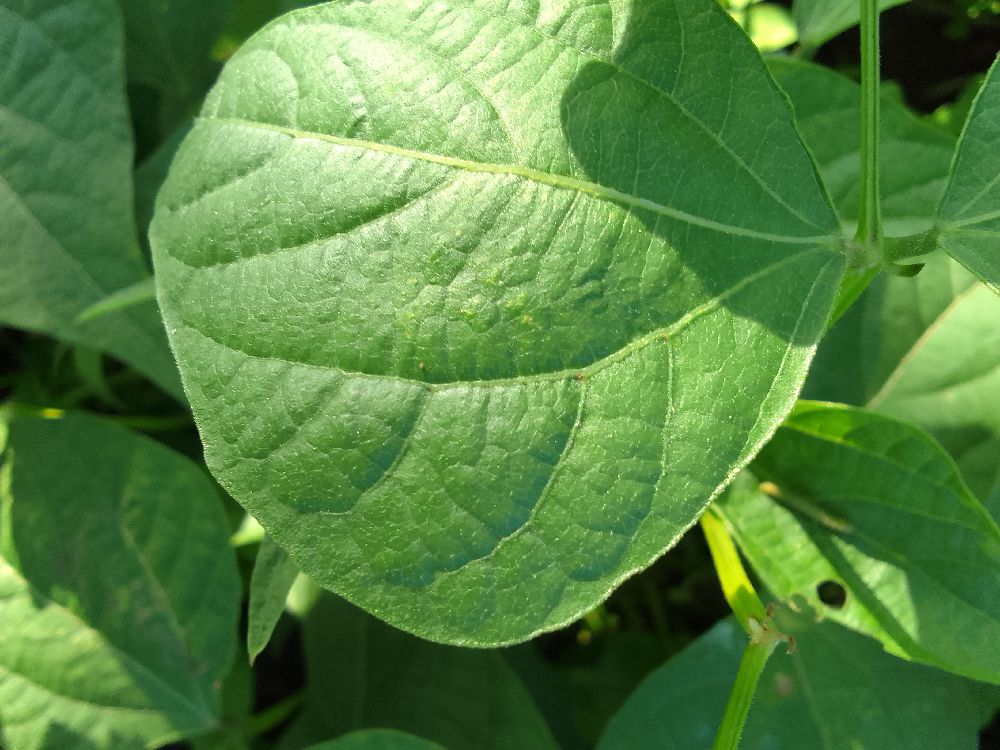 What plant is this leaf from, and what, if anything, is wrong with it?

common bean, healthy
